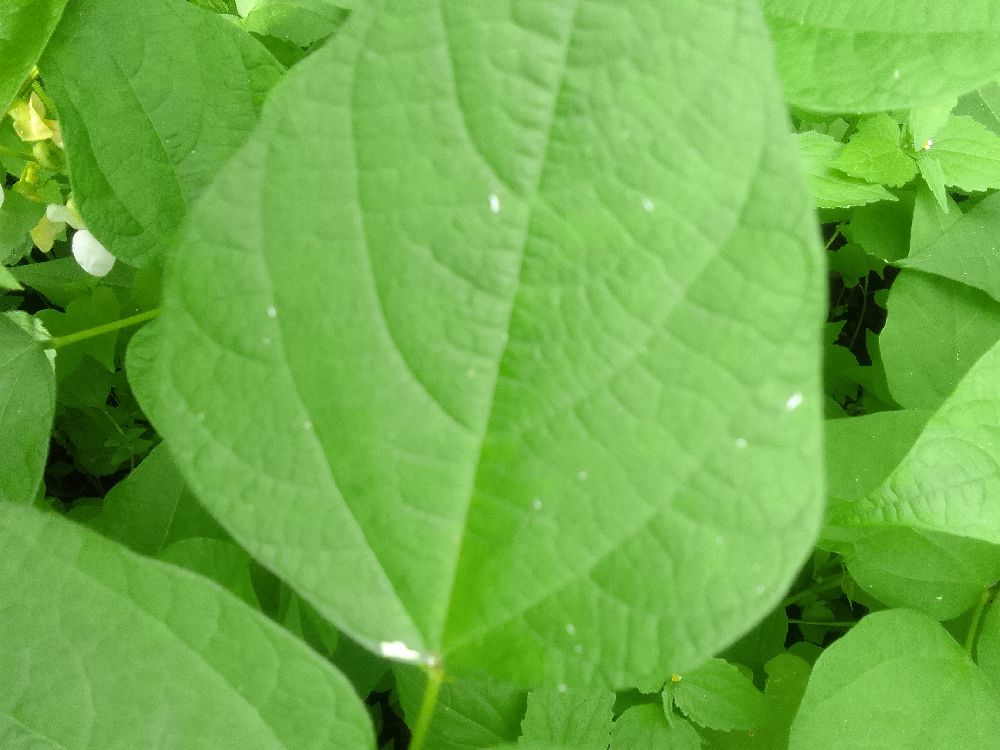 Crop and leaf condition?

common bean, healthy
